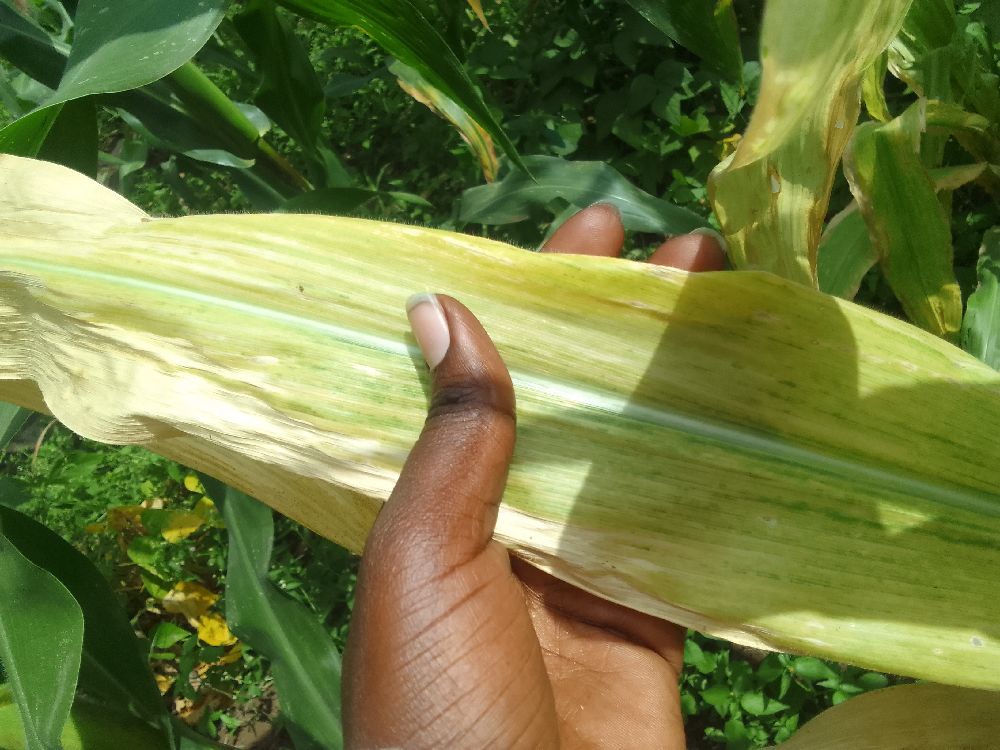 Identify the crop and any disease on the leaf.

maize, maize lethal necrosis
